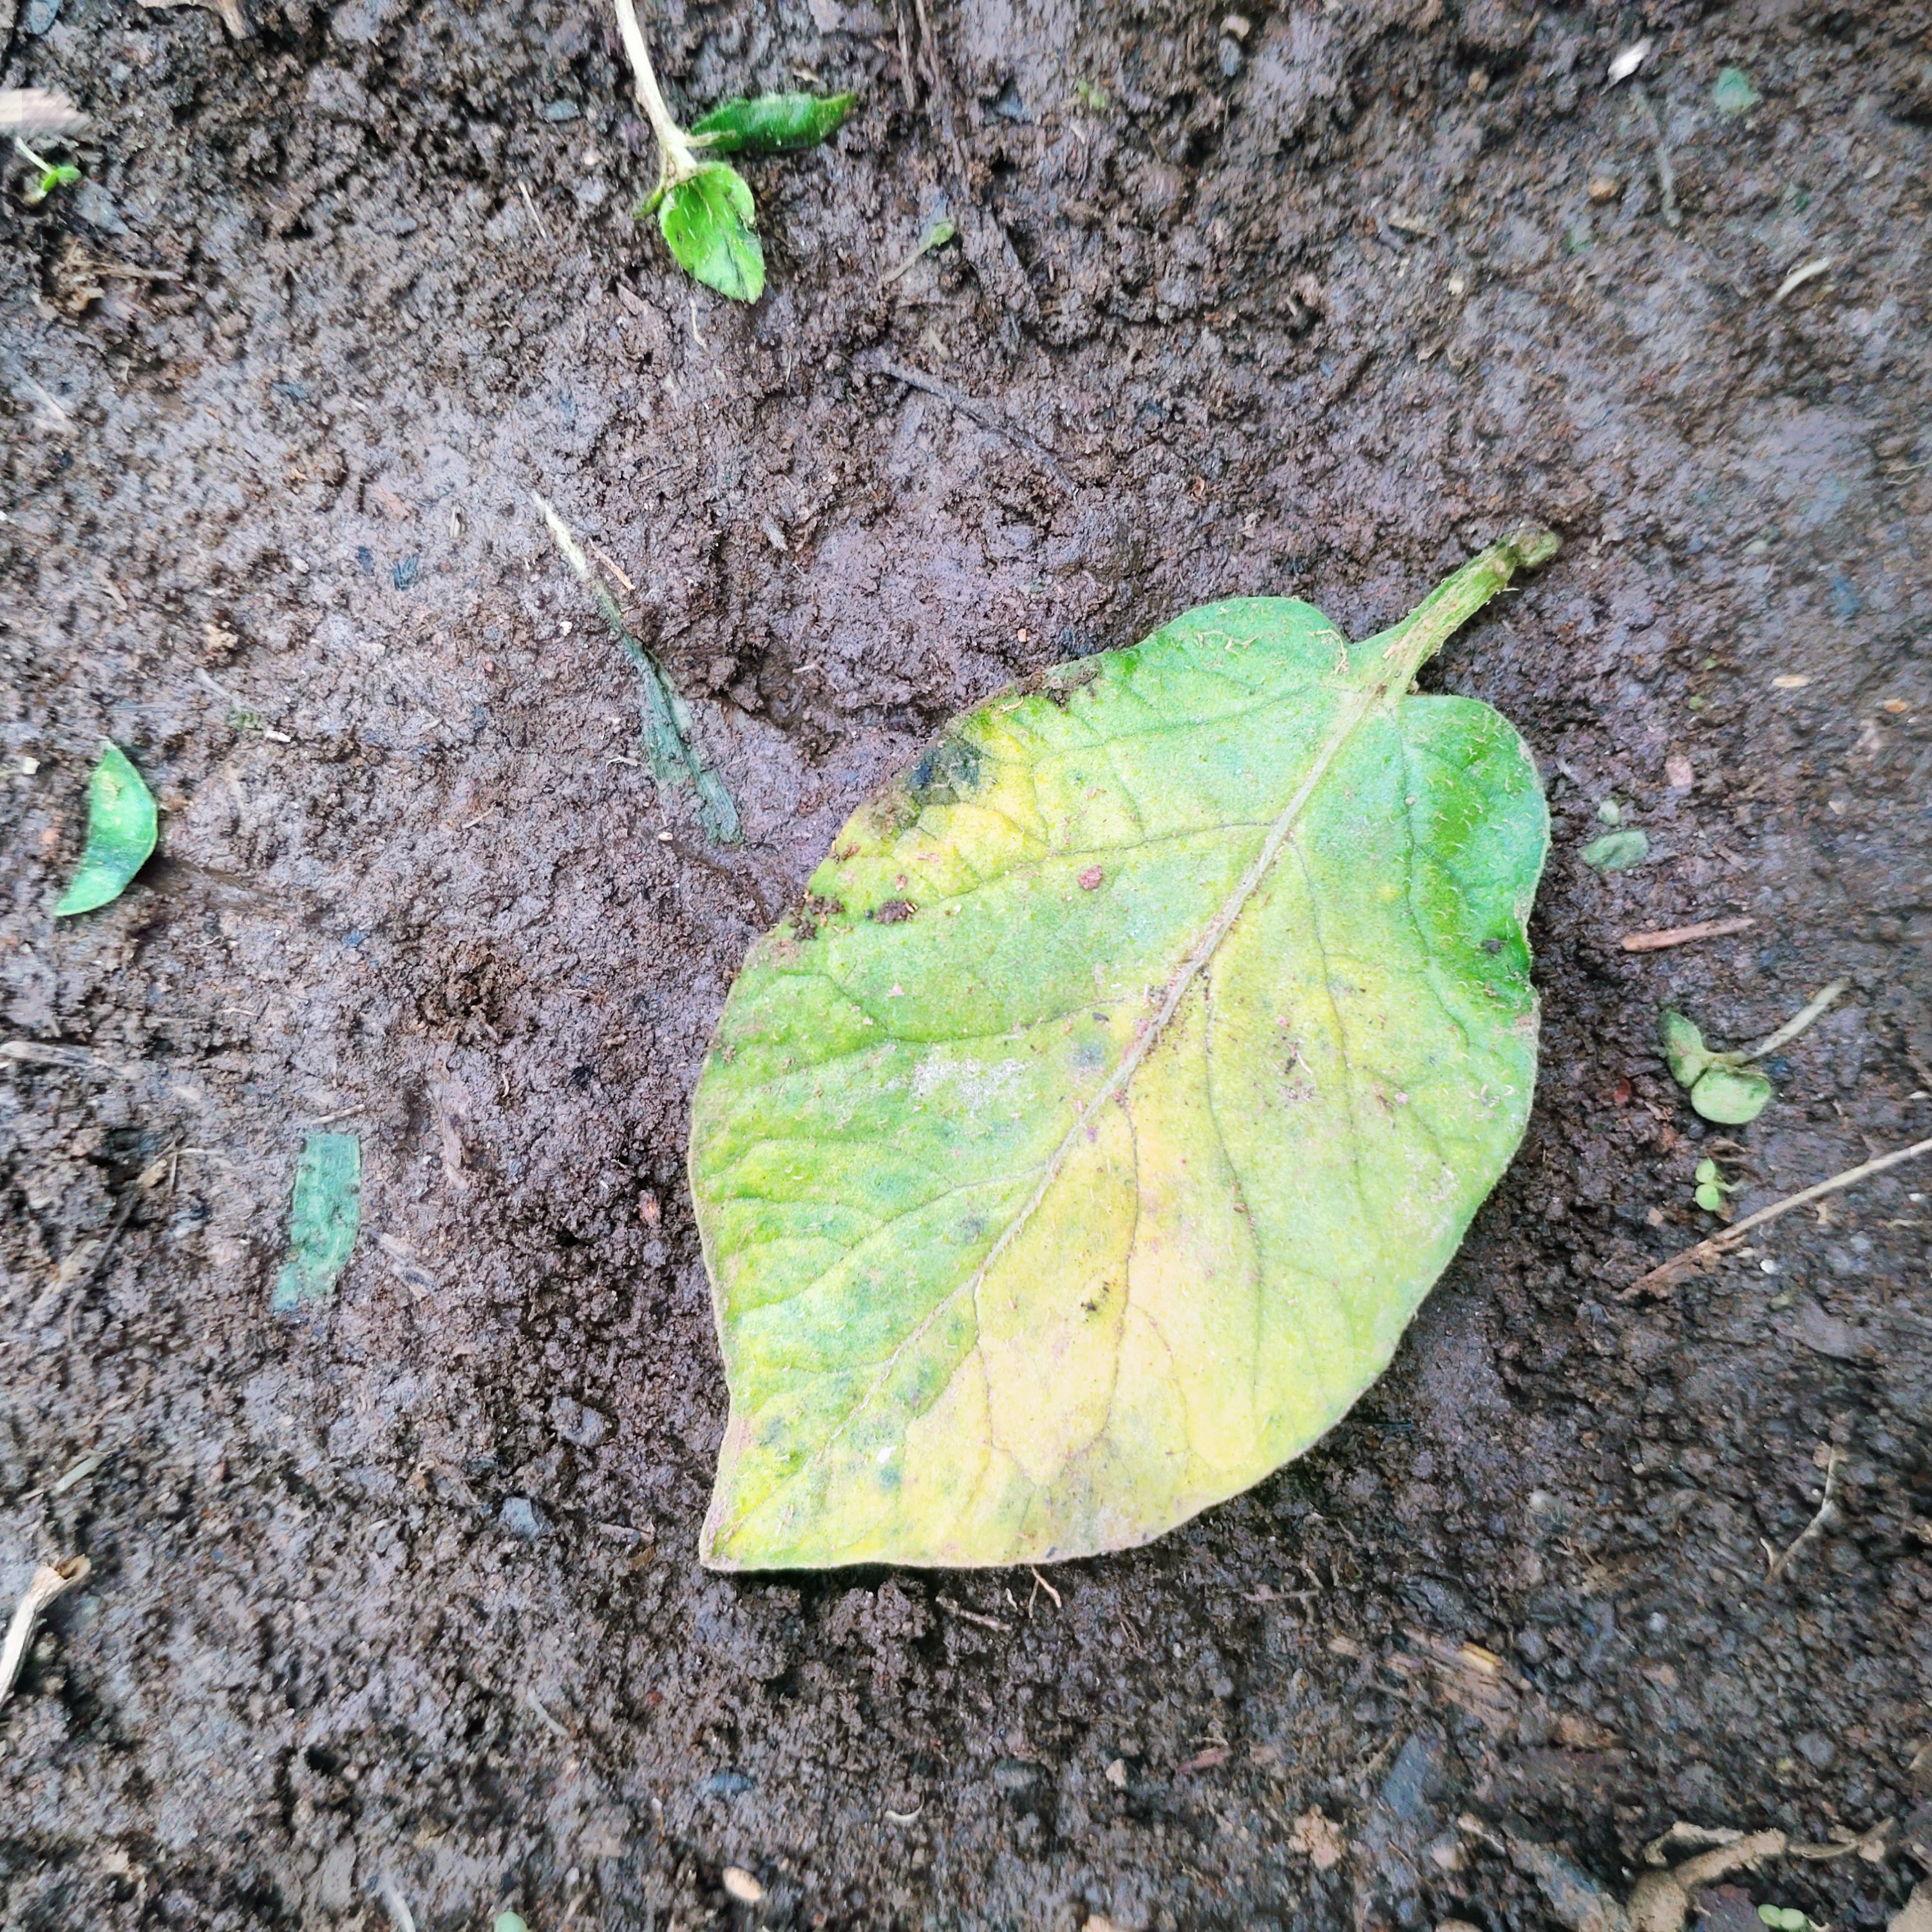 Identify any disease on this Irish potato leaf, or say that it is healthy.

late blight
